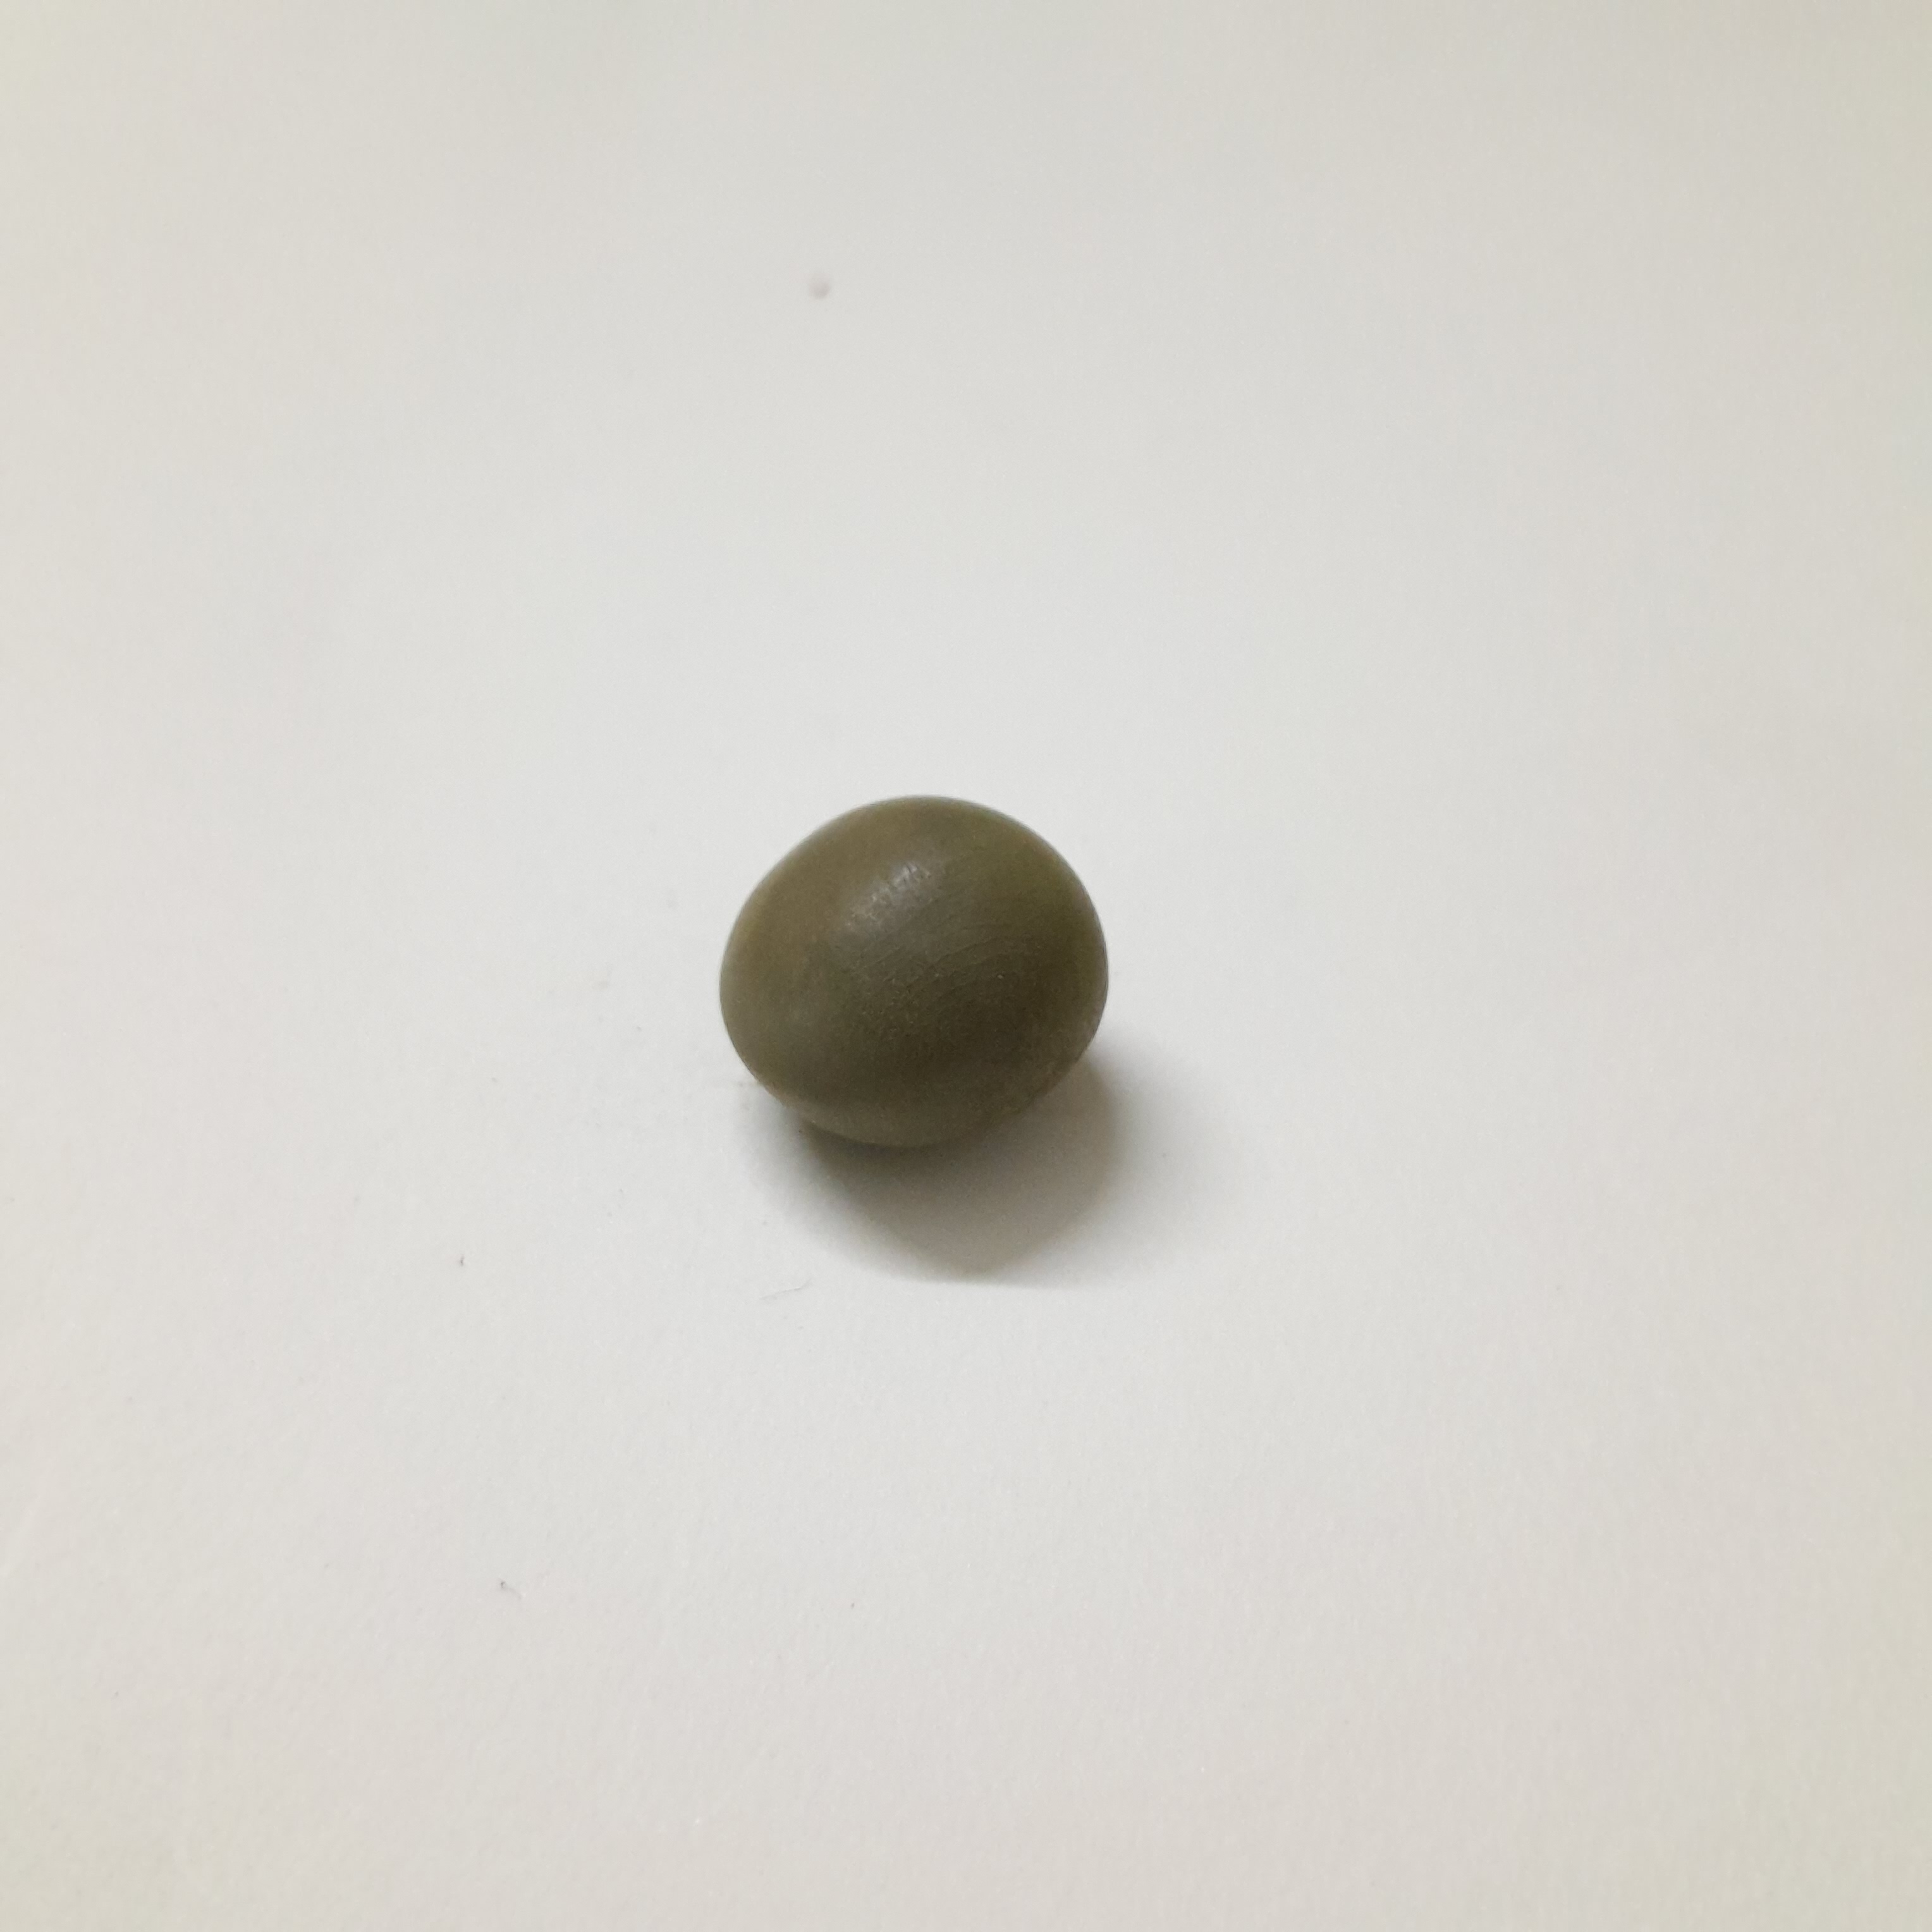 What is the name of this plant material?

sagargota
